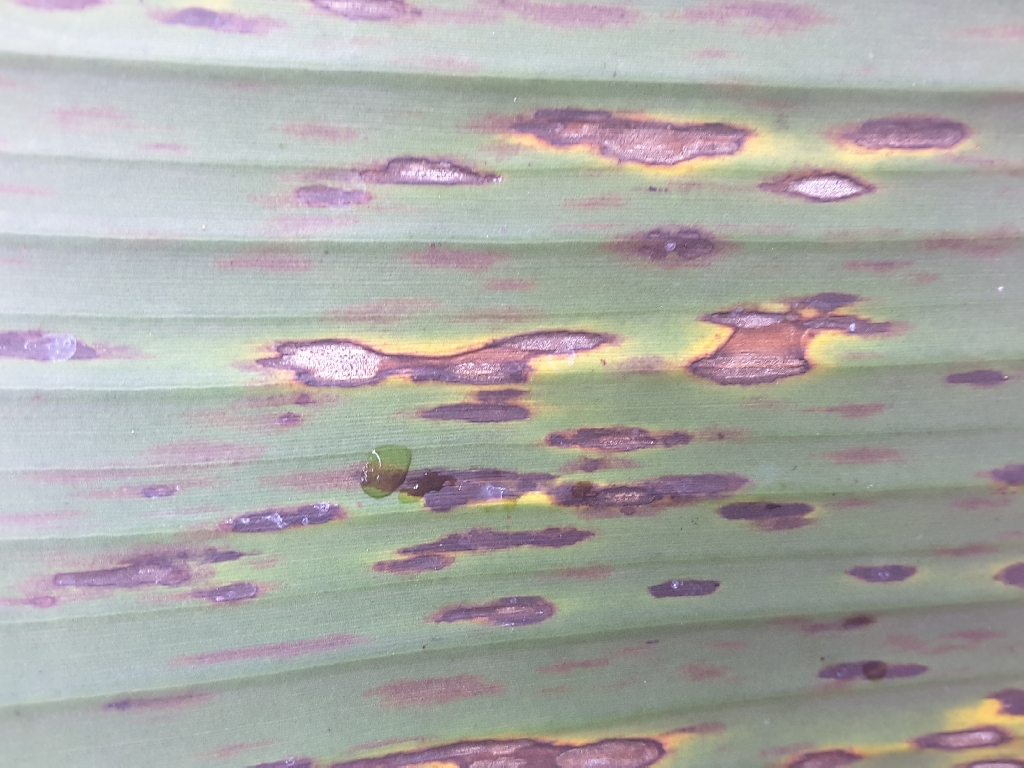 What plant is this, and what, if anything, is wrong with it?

banana, black sigatoka
